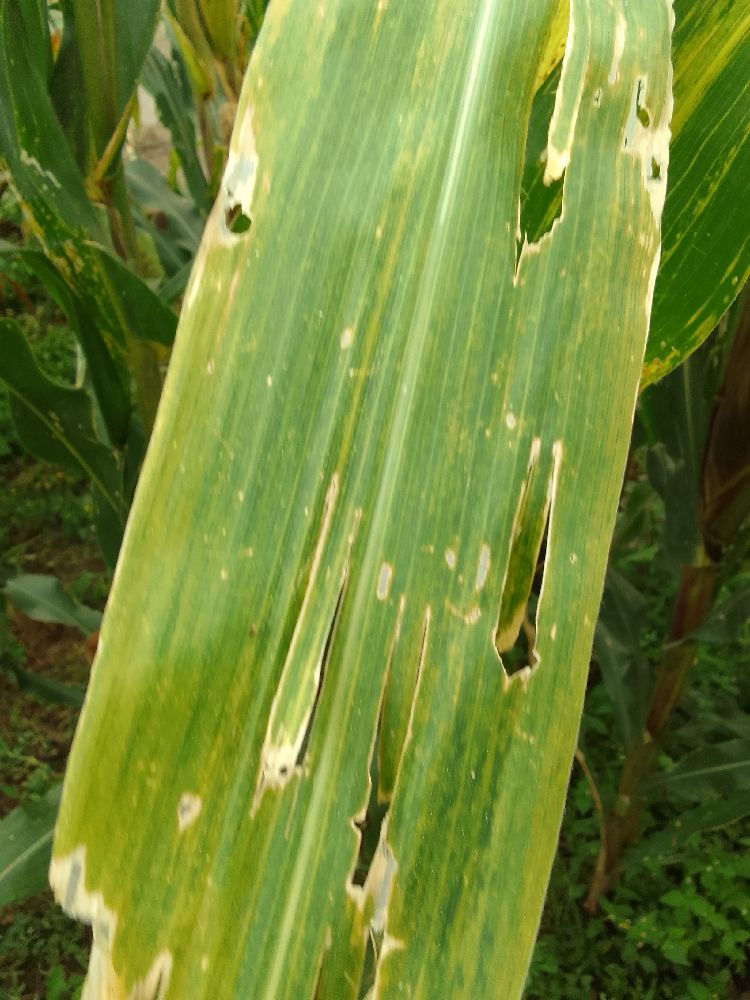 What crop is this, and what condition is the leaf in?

maize, maize lethal necrosis
